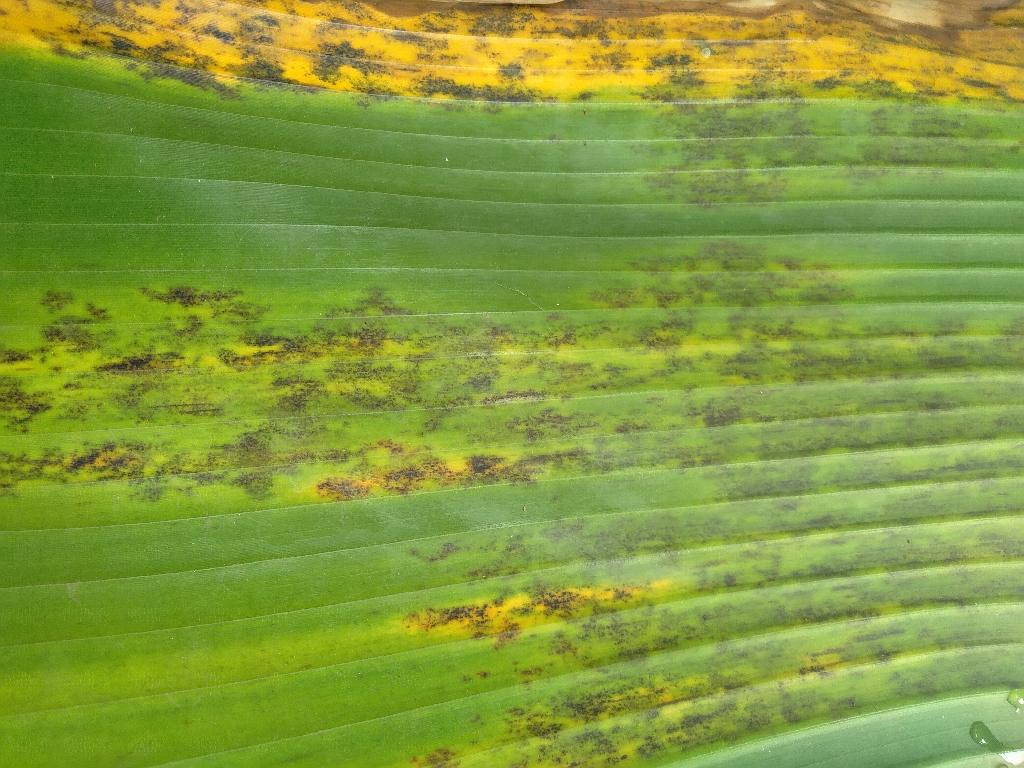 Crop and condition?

banana, black sigatoka
